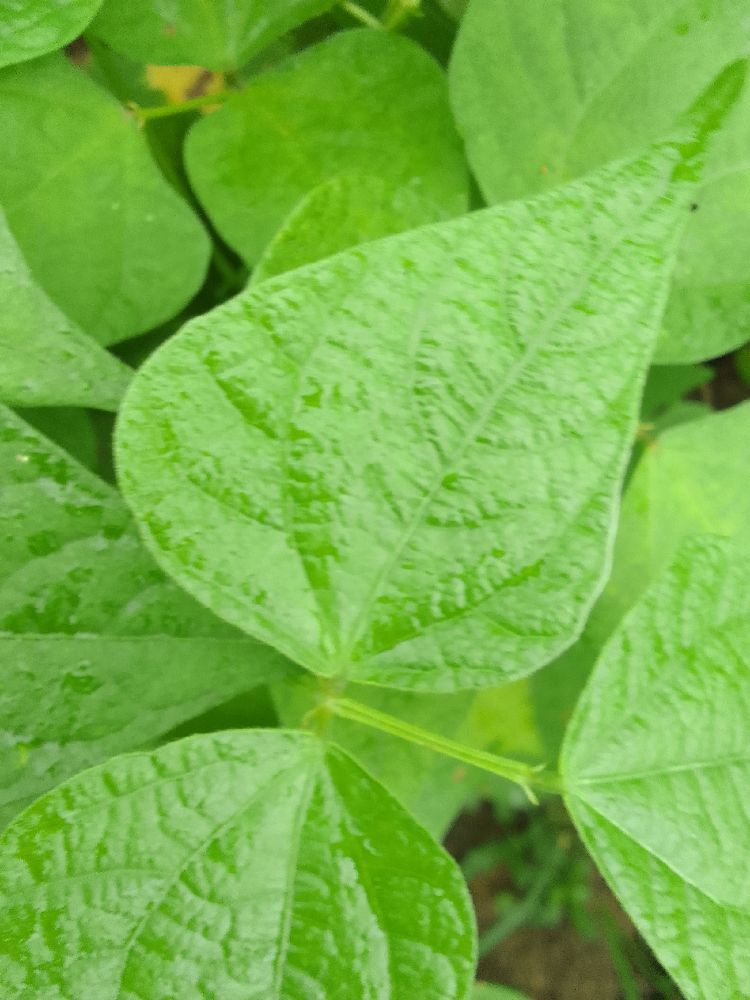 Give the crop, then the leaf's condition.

common bean, healthy
